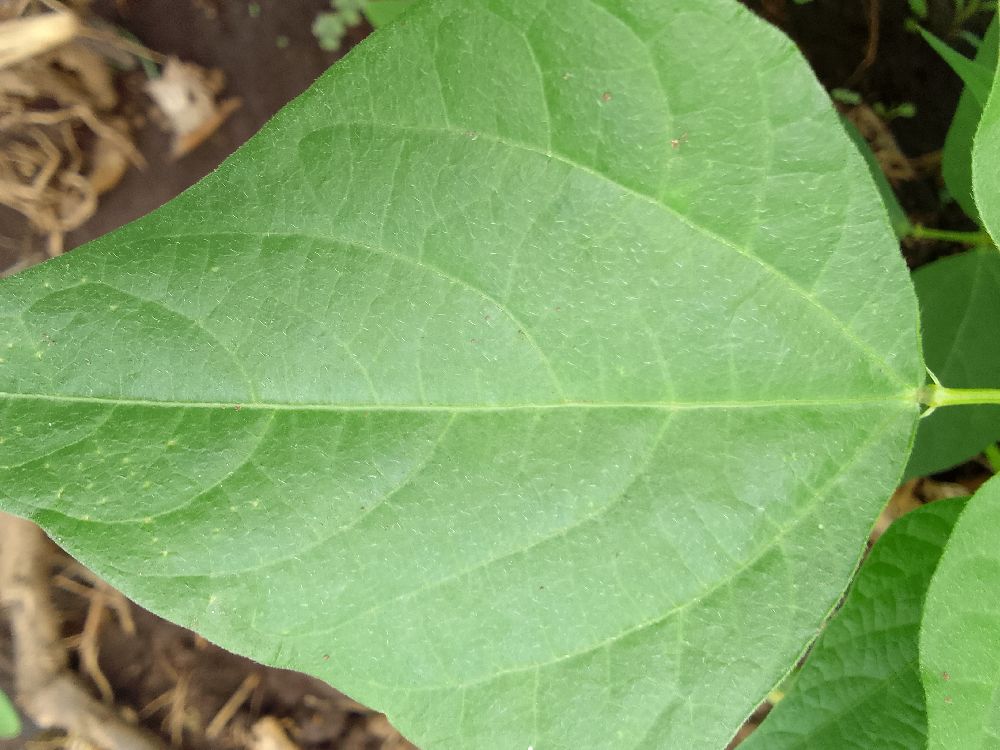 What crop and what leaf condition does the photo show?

common bean, healthy
